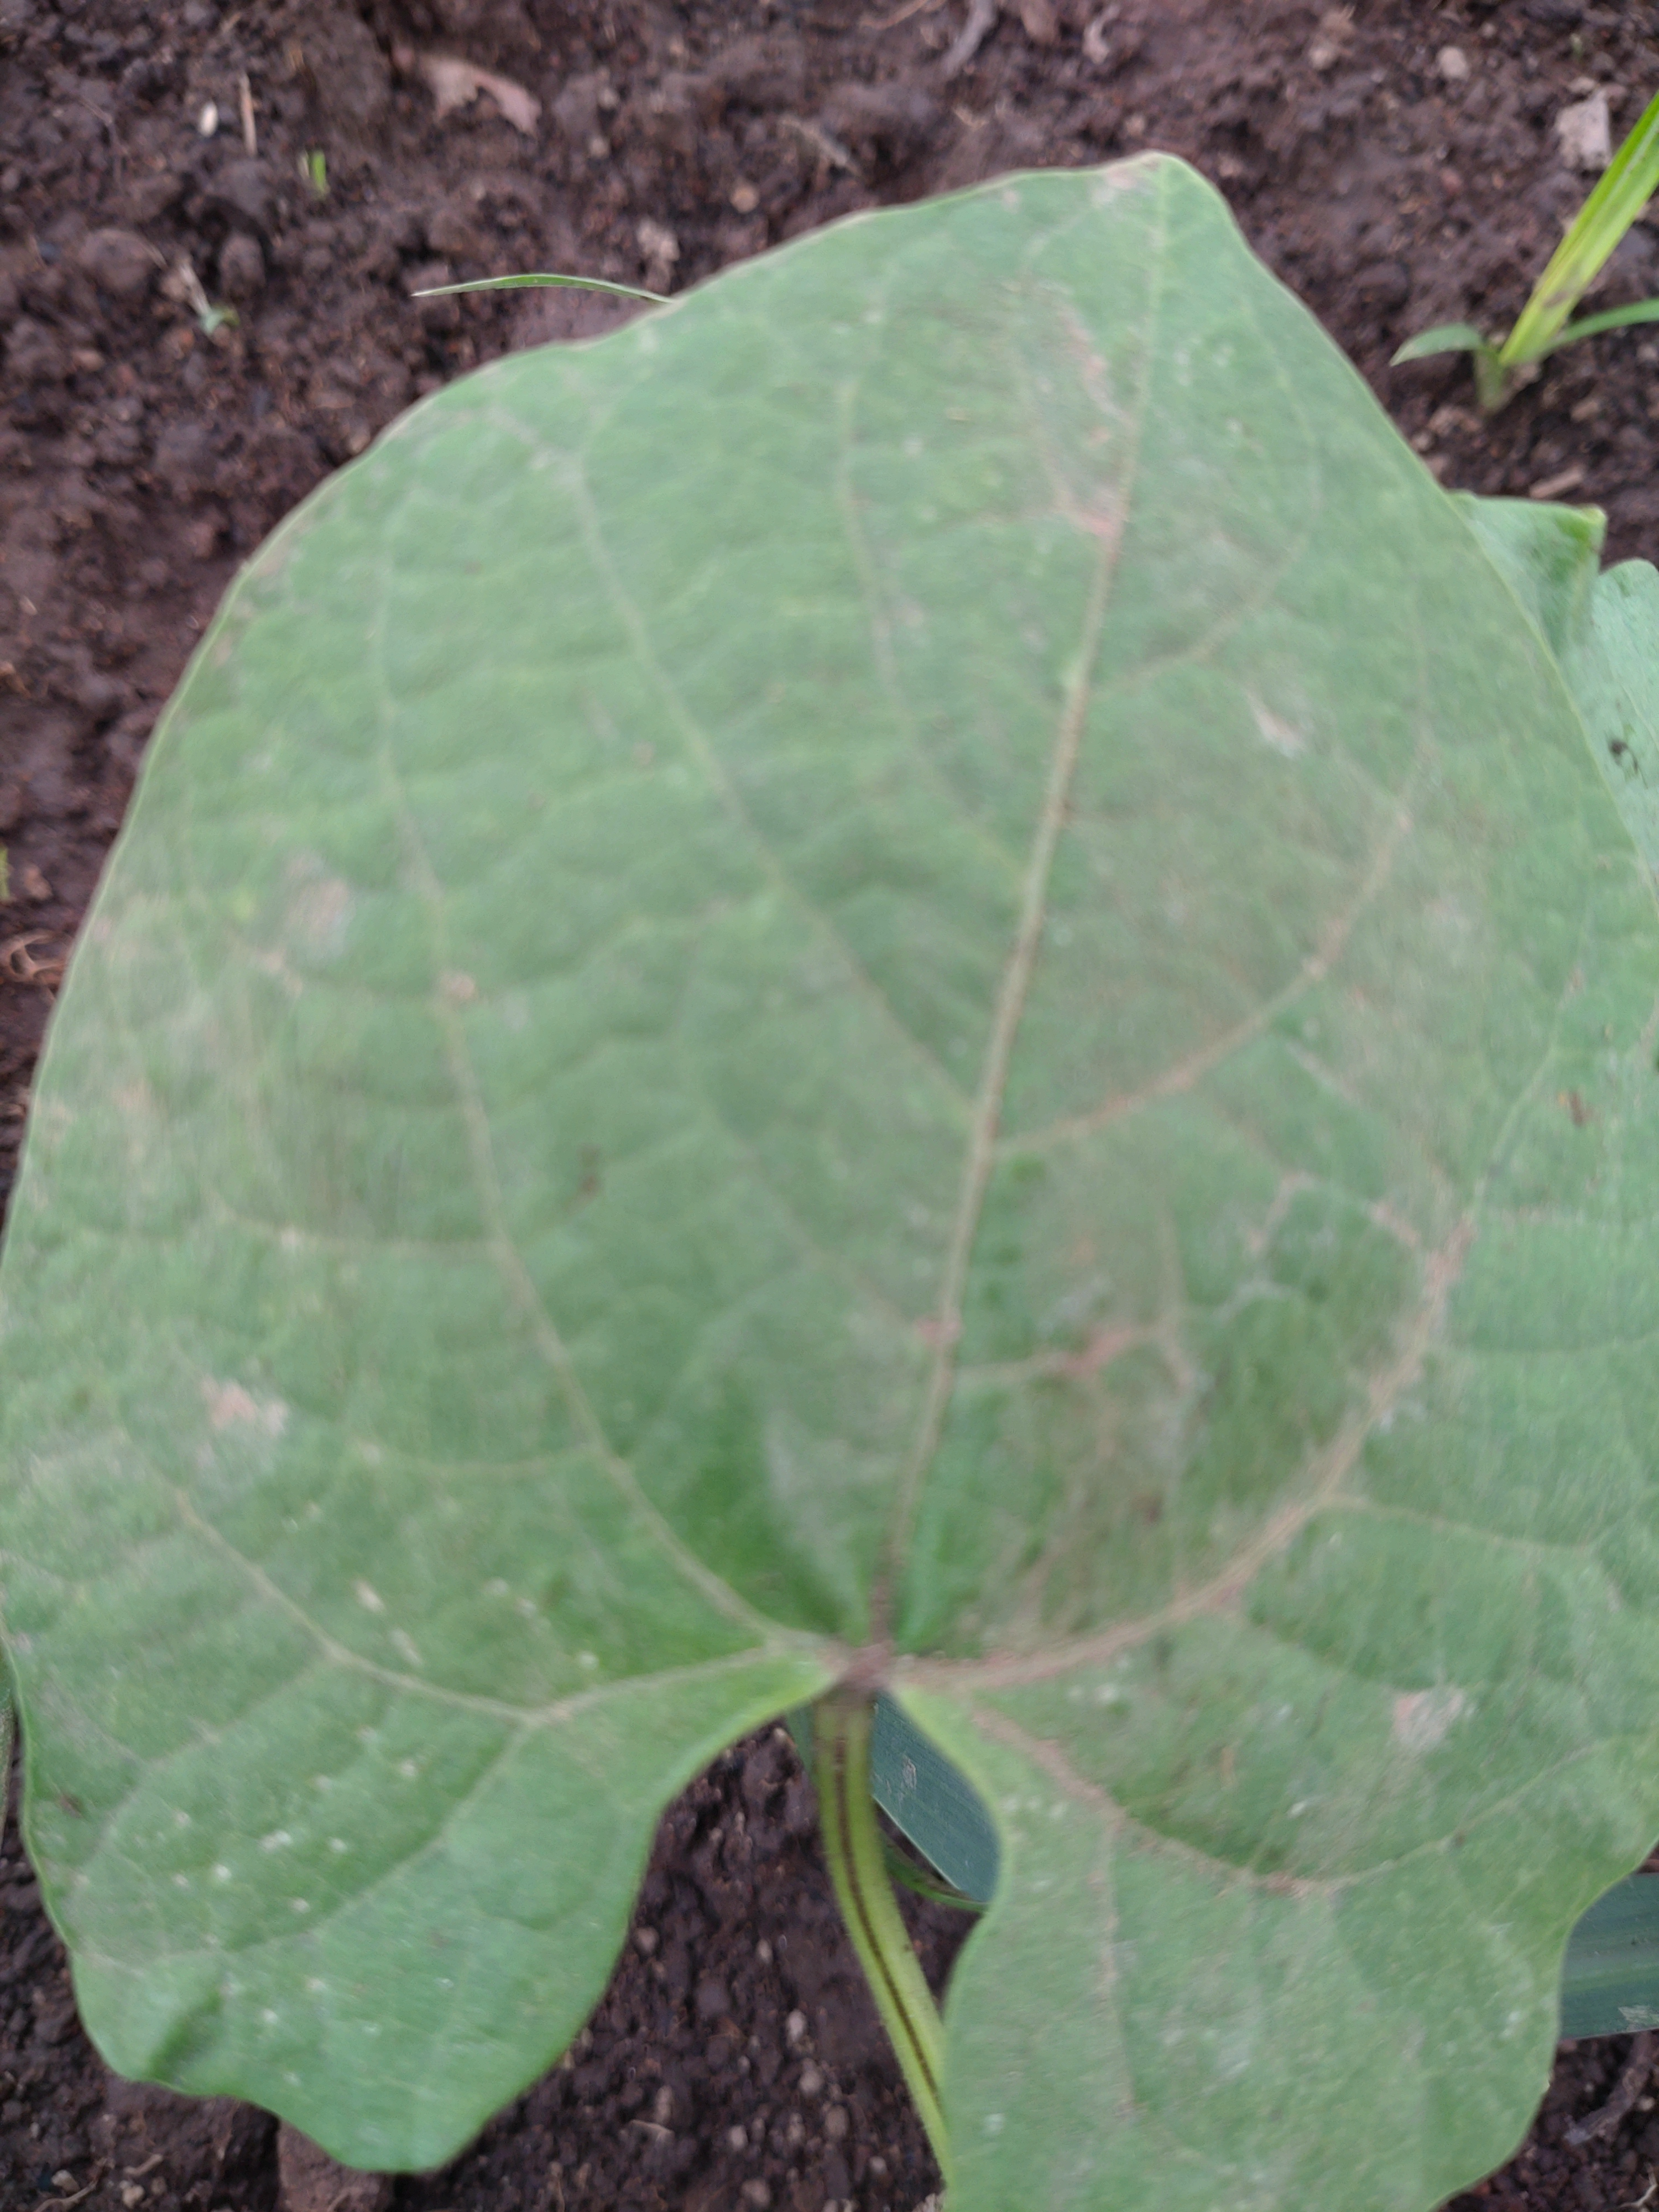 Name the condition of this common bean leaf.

healthy
